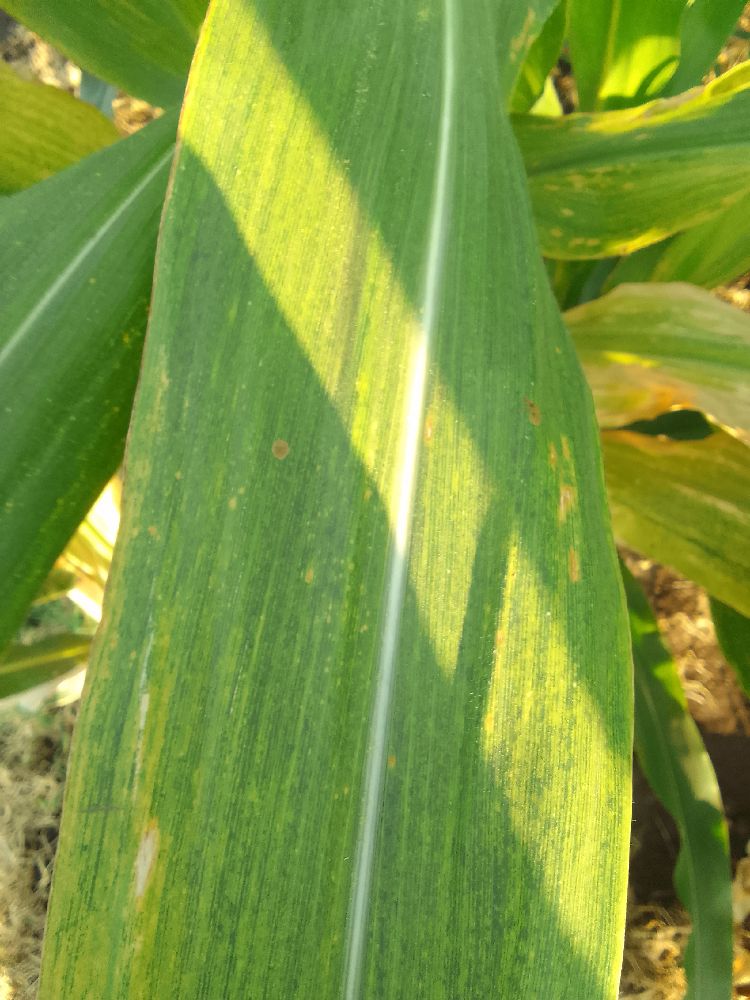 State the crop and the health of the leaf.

maize, maize lethal necrosis
